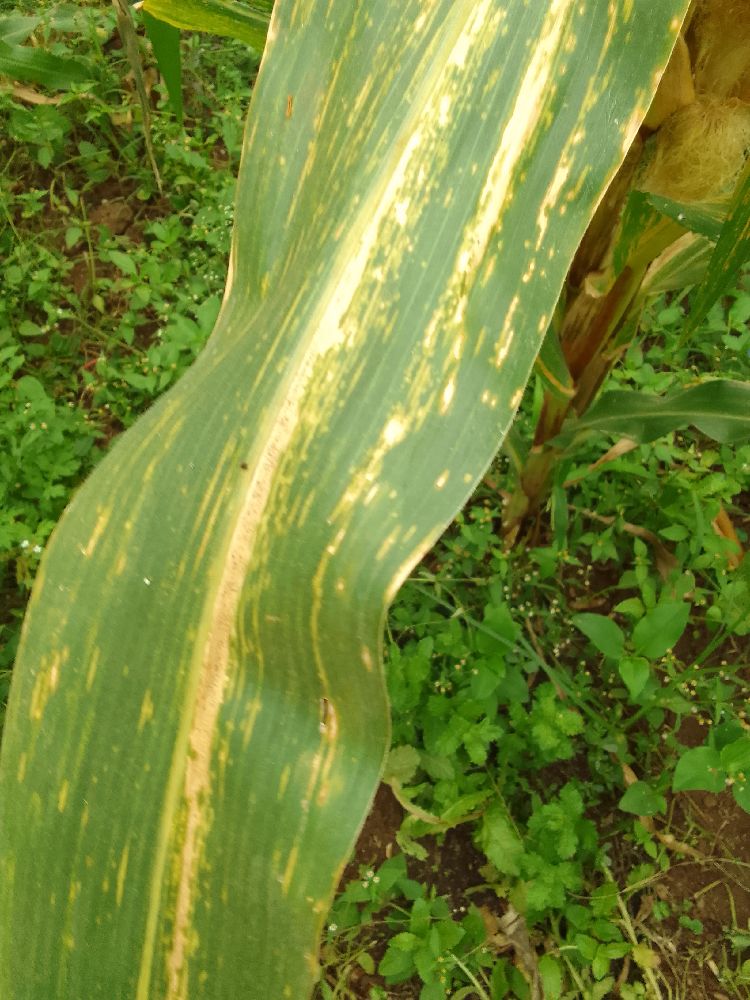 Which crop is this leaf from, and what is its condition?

maize, maize lethal necrosis
